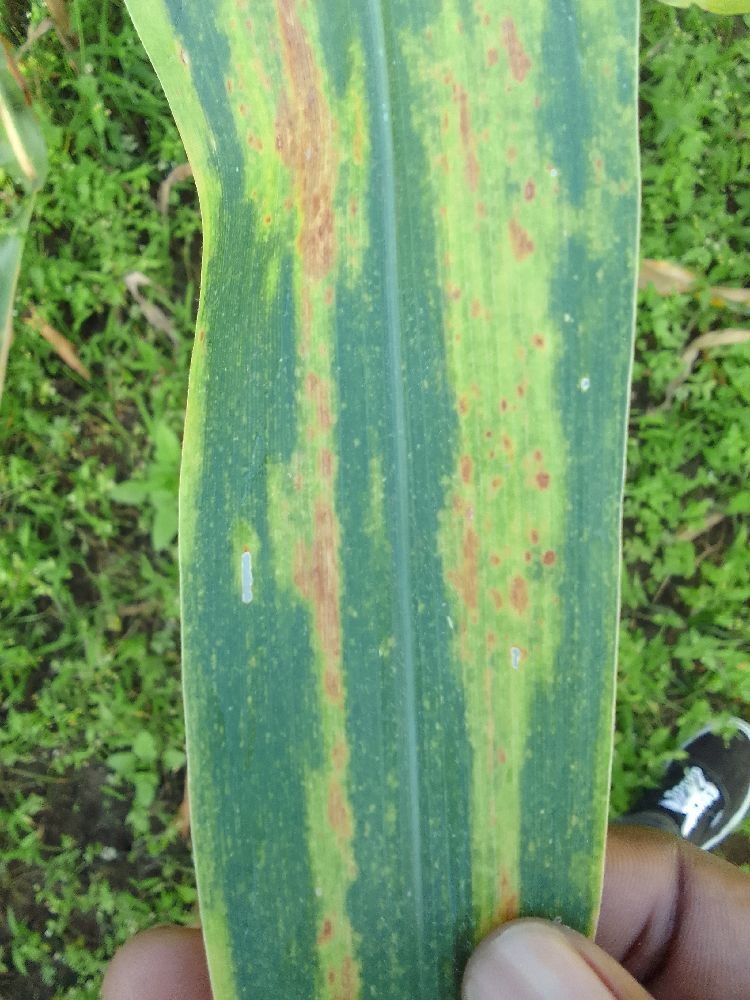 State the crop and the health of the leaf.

maize, maize lethal necrosis
